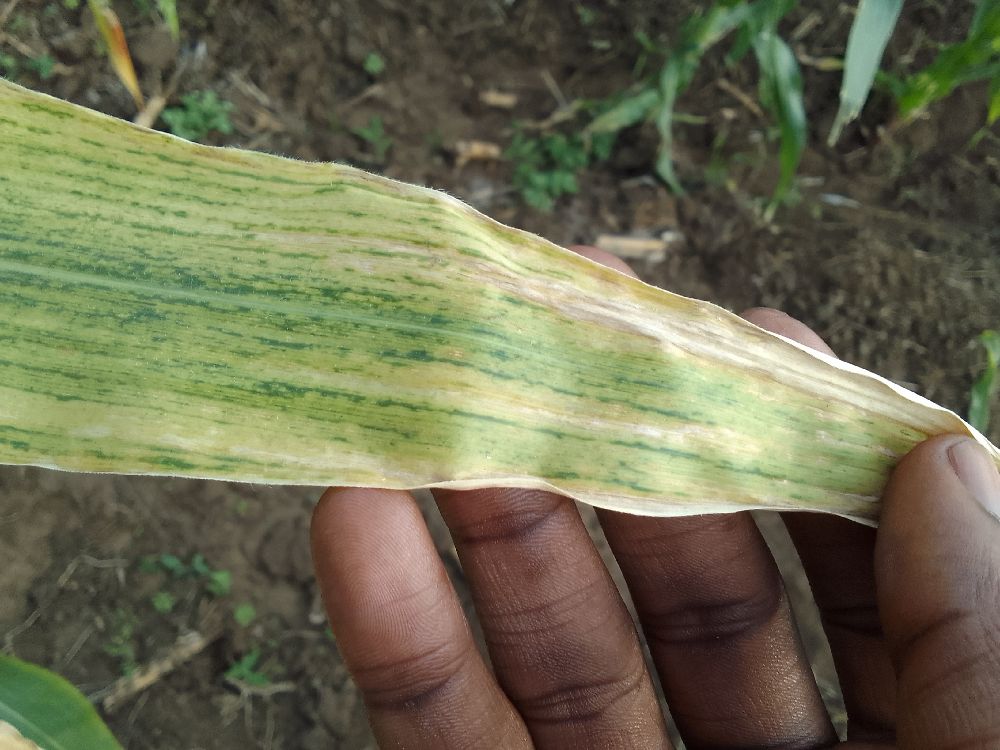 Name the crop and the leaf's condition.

maize, maize lethal necrosis
